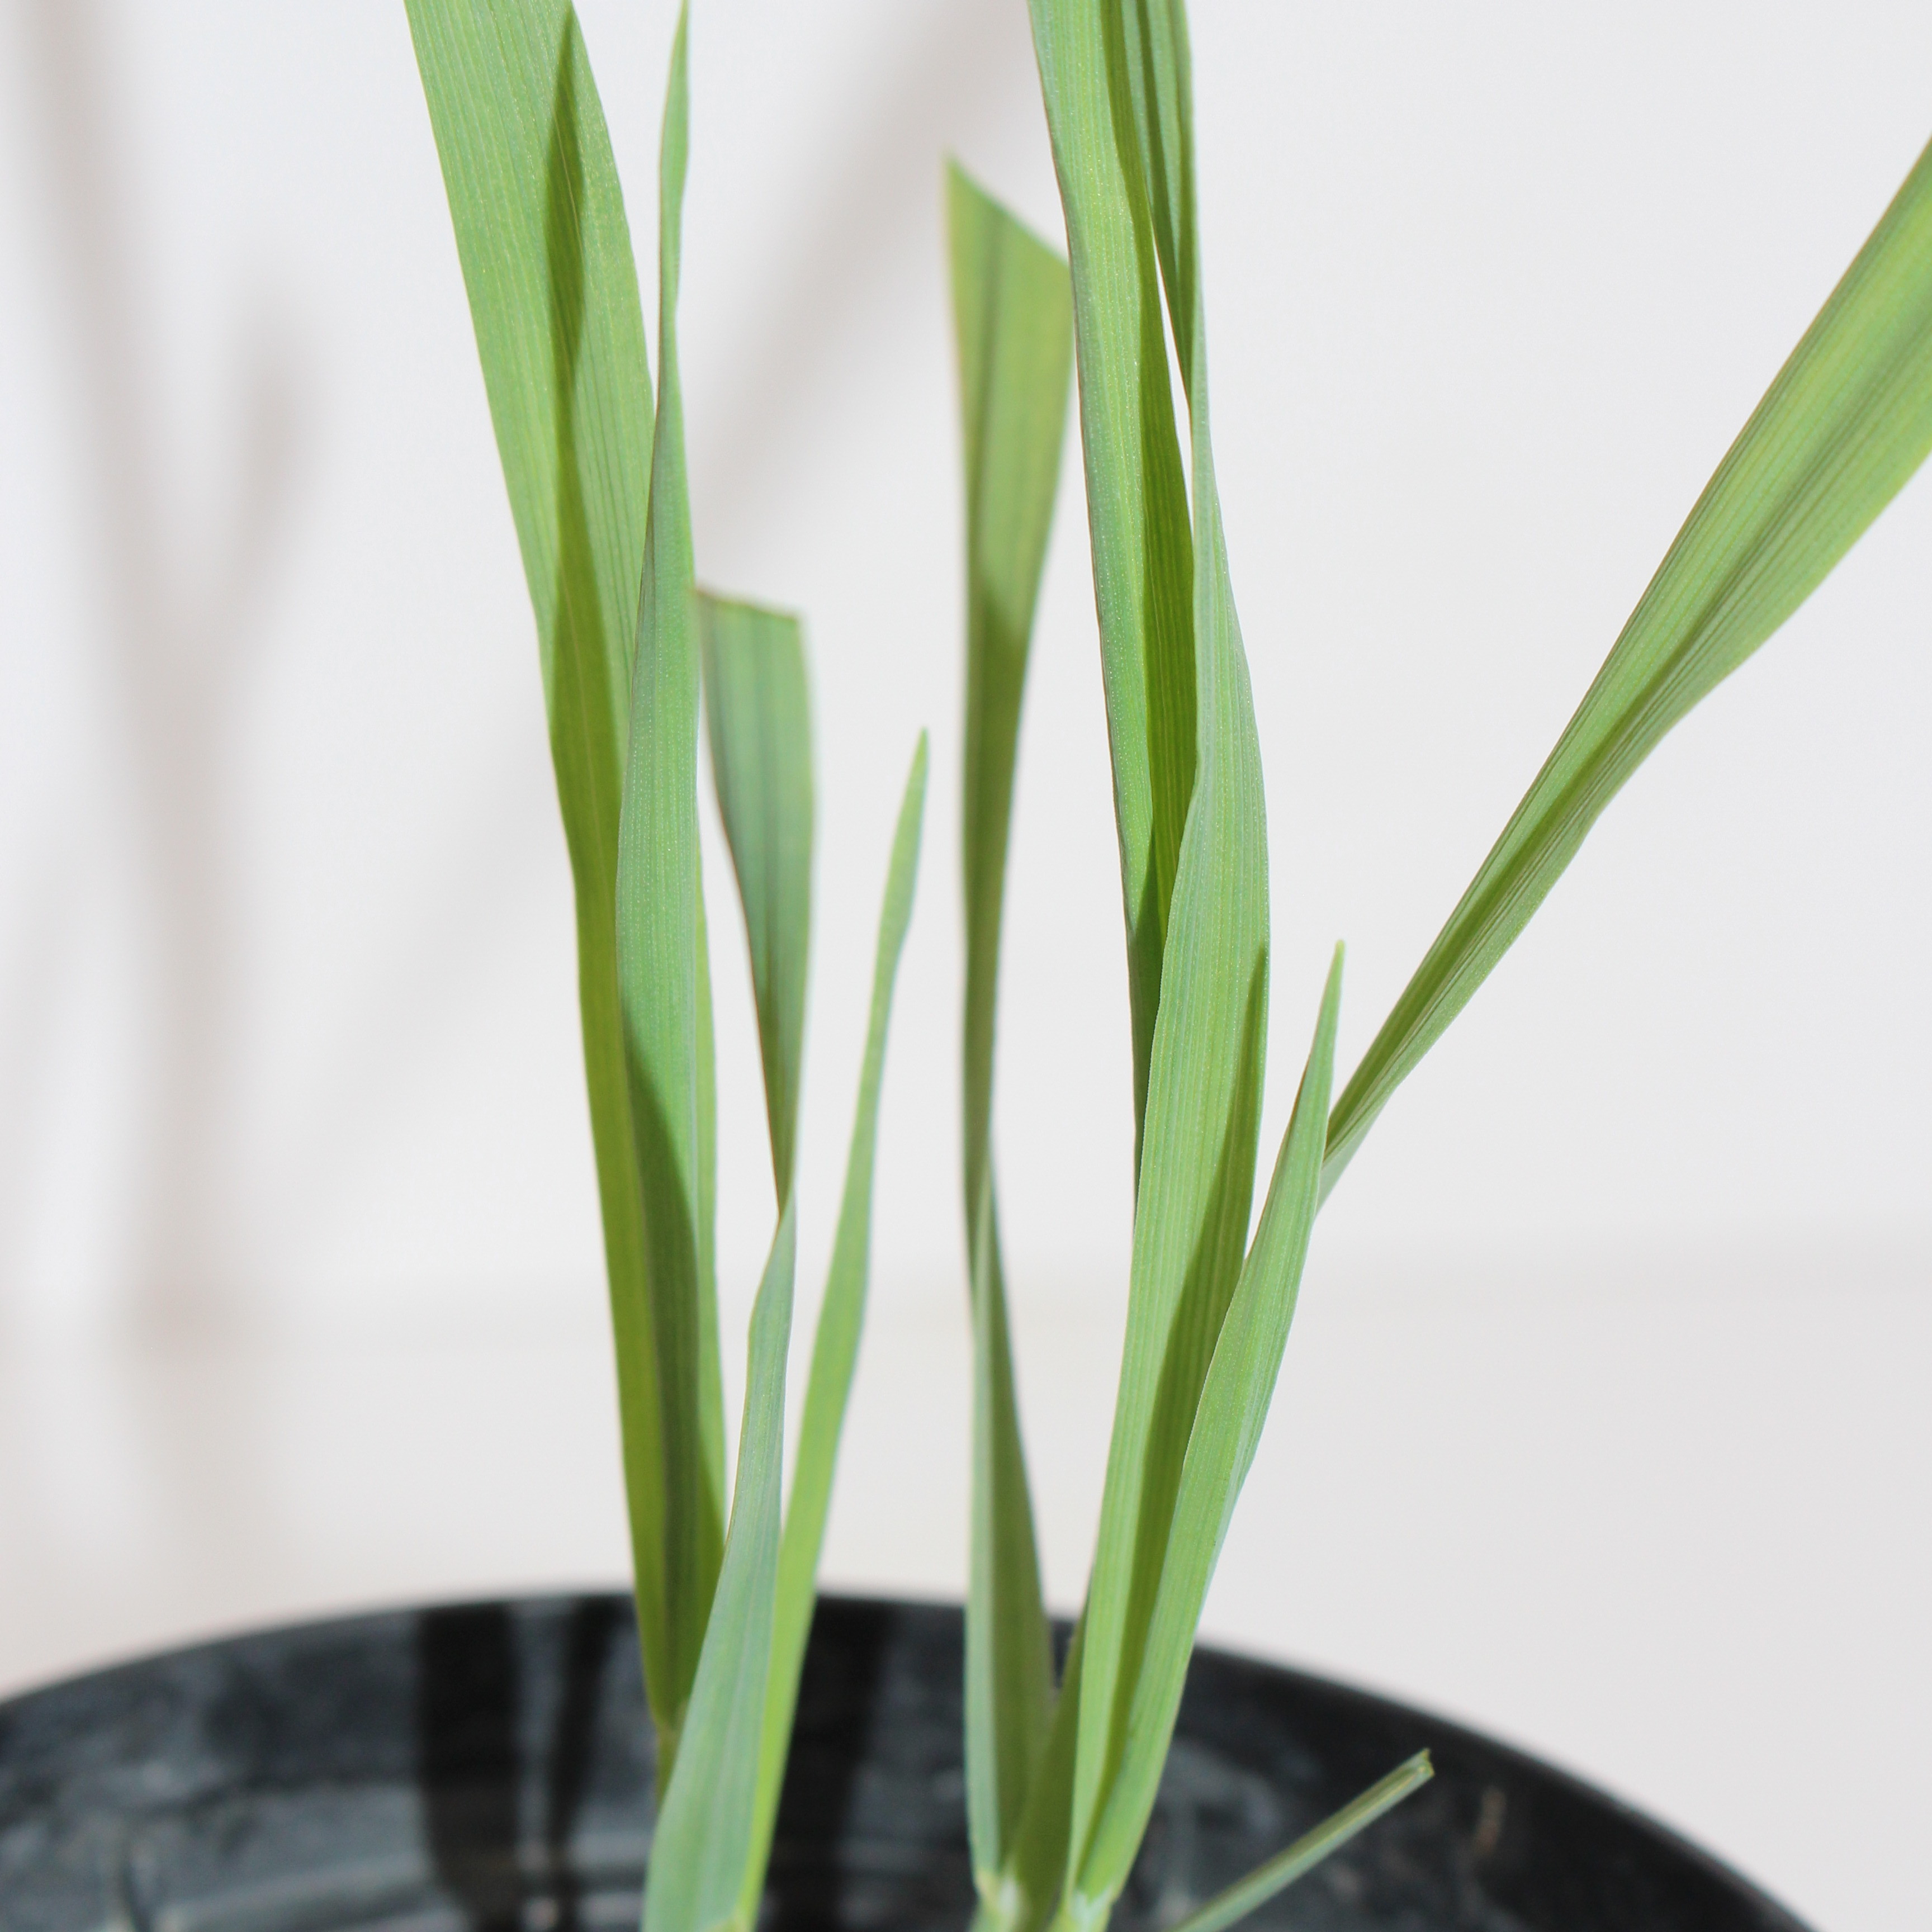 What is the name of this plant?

Avena sterilis
